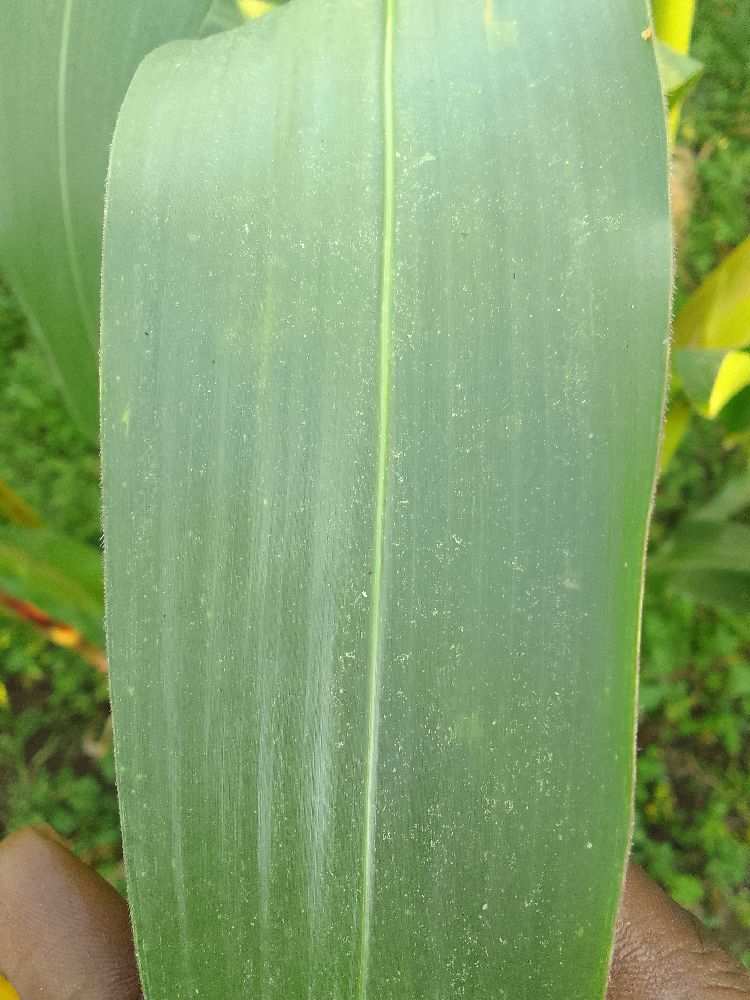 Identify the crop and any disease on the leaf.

maize, healthy
